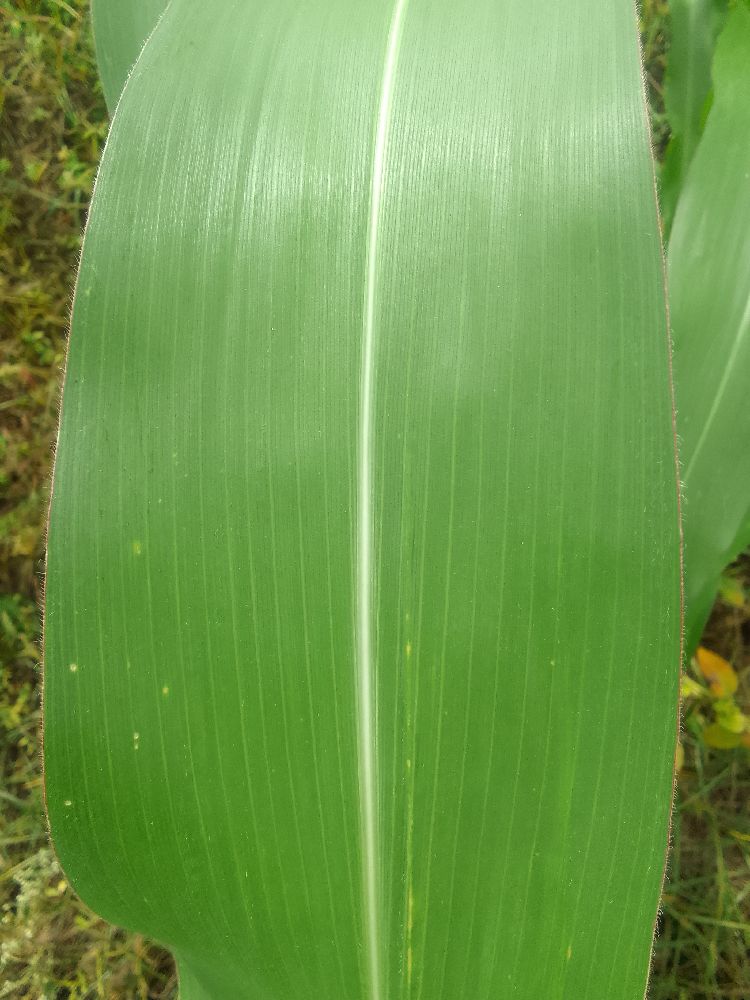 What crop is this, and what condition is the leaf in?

maize, healthy
